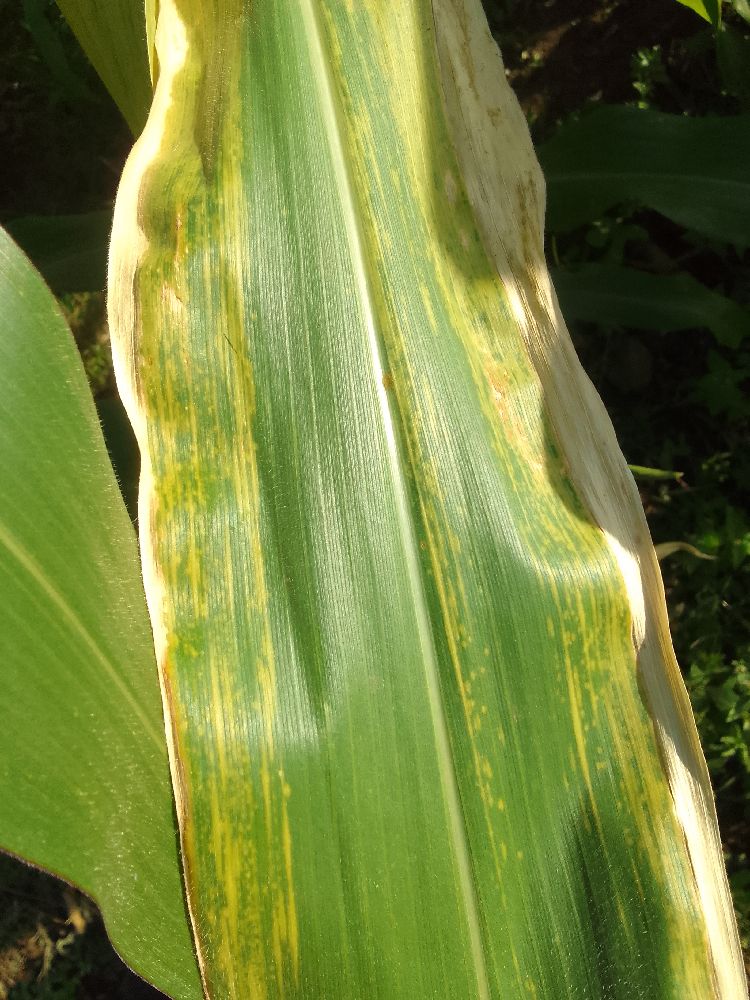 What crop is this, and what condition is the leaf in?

maize, maize lethal necrosis
